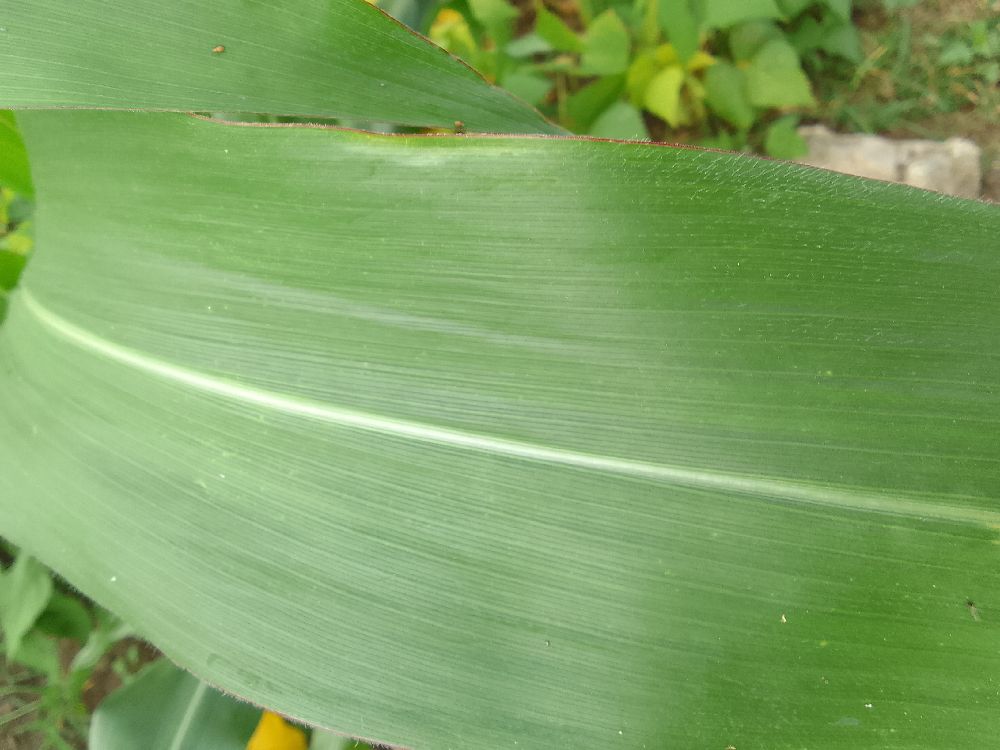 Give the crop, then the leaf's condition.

maize, healthy
